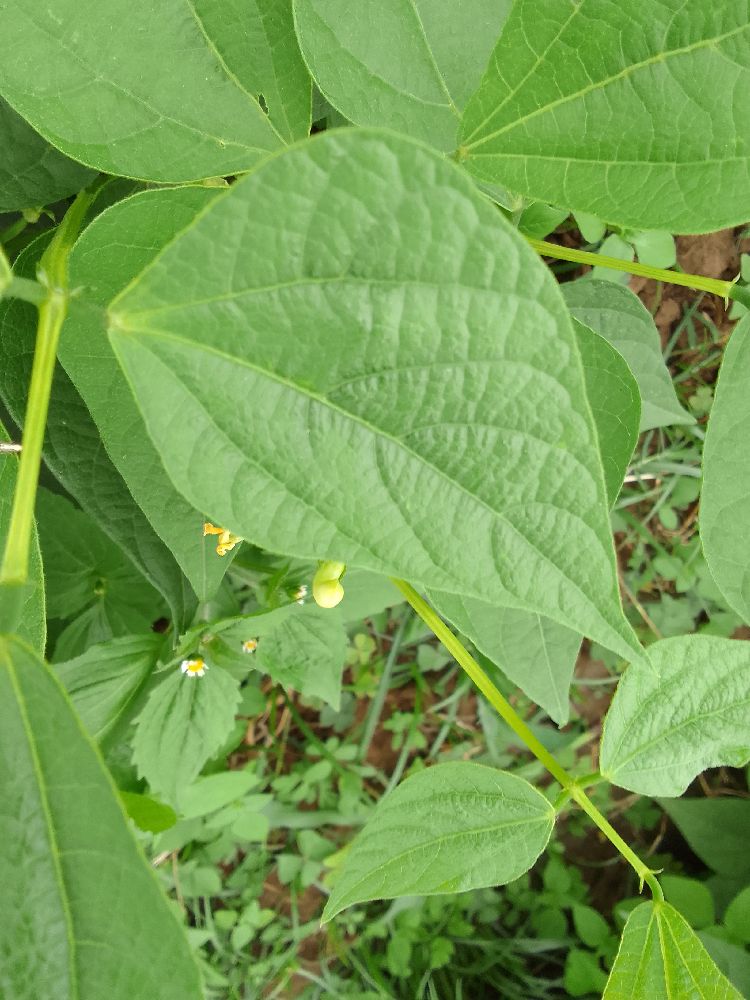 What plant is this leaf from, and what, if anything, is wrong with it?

common bean, healthy
